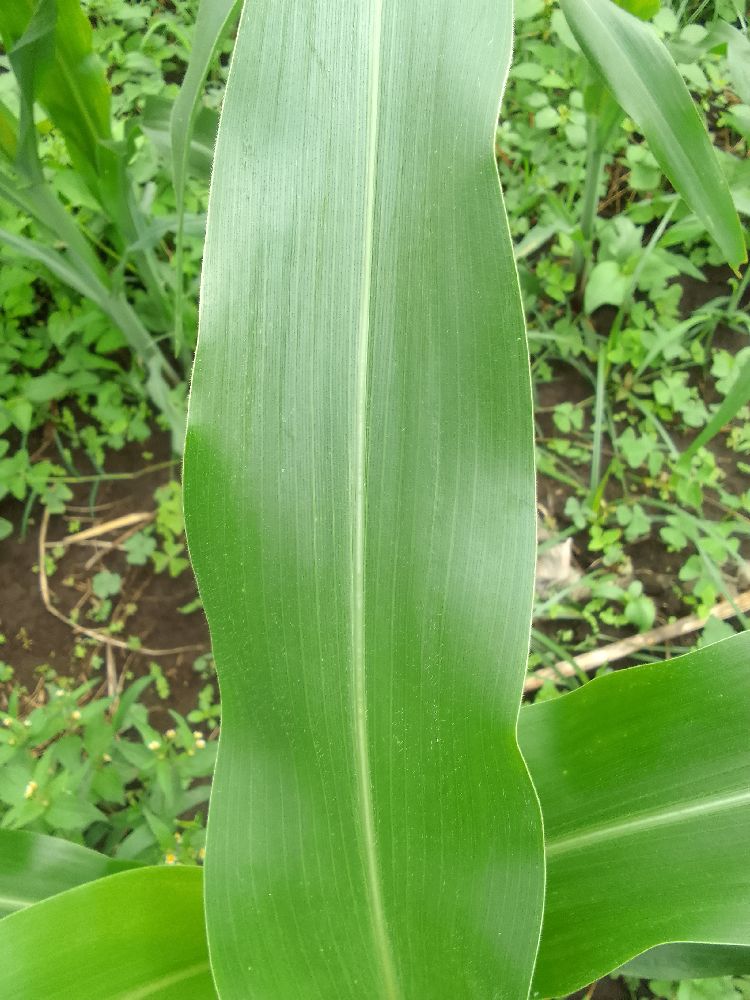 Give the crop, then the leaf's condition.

maize, healthy
